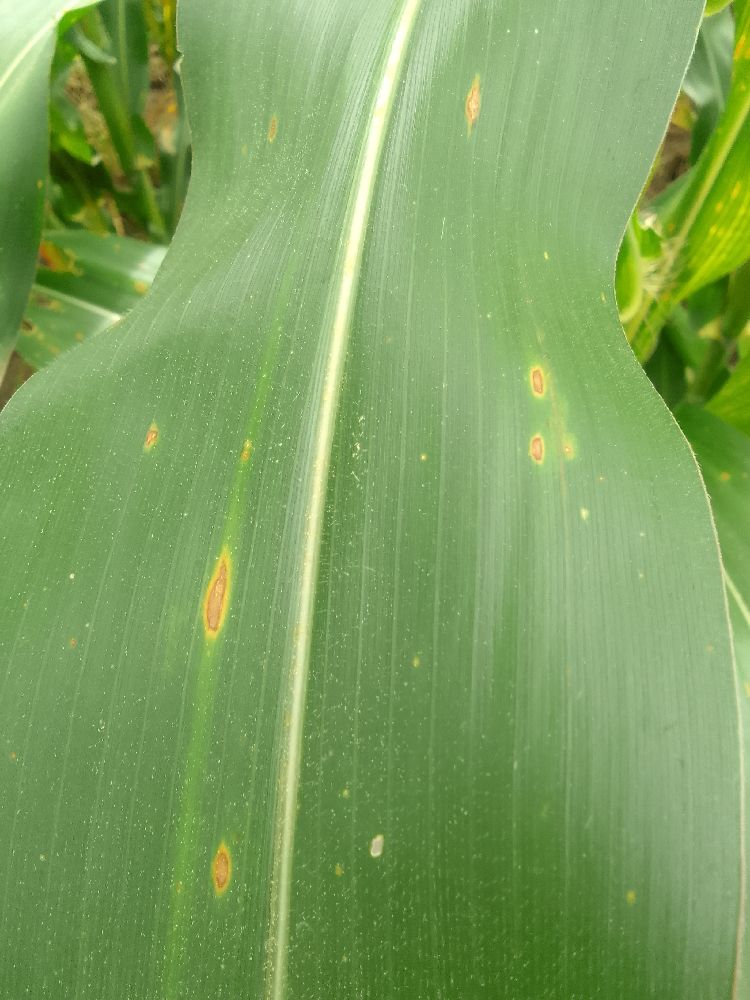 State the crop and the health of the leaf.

maize, healthy
